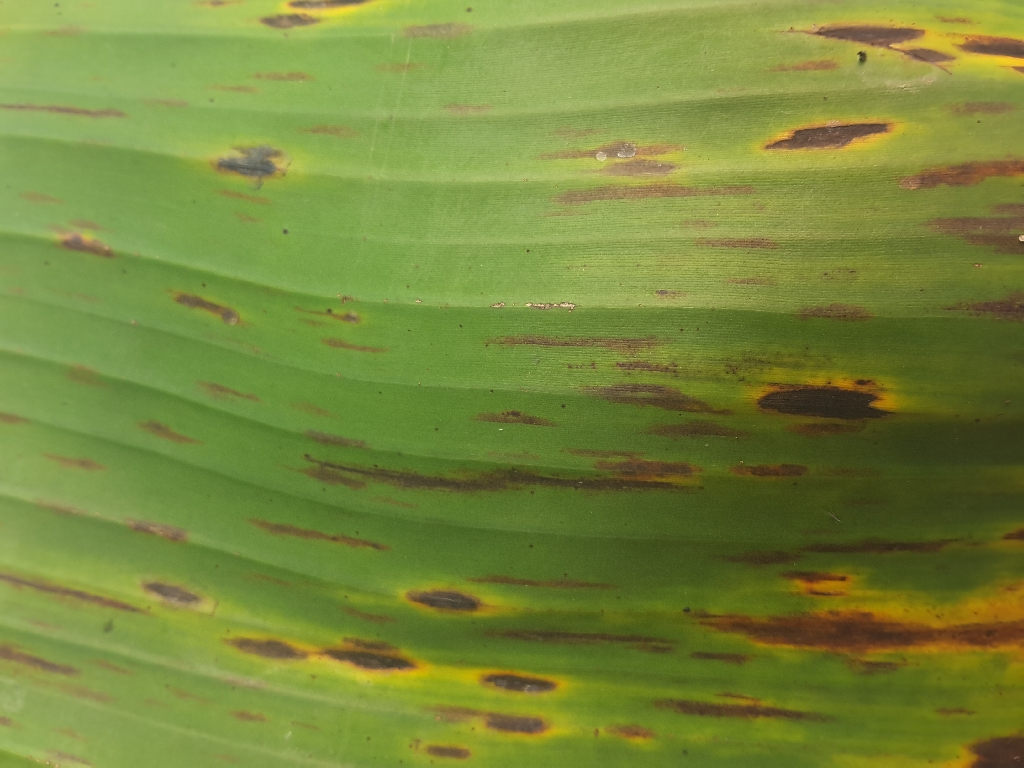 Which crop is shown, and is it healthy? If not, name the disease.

banana, black sigatoka
